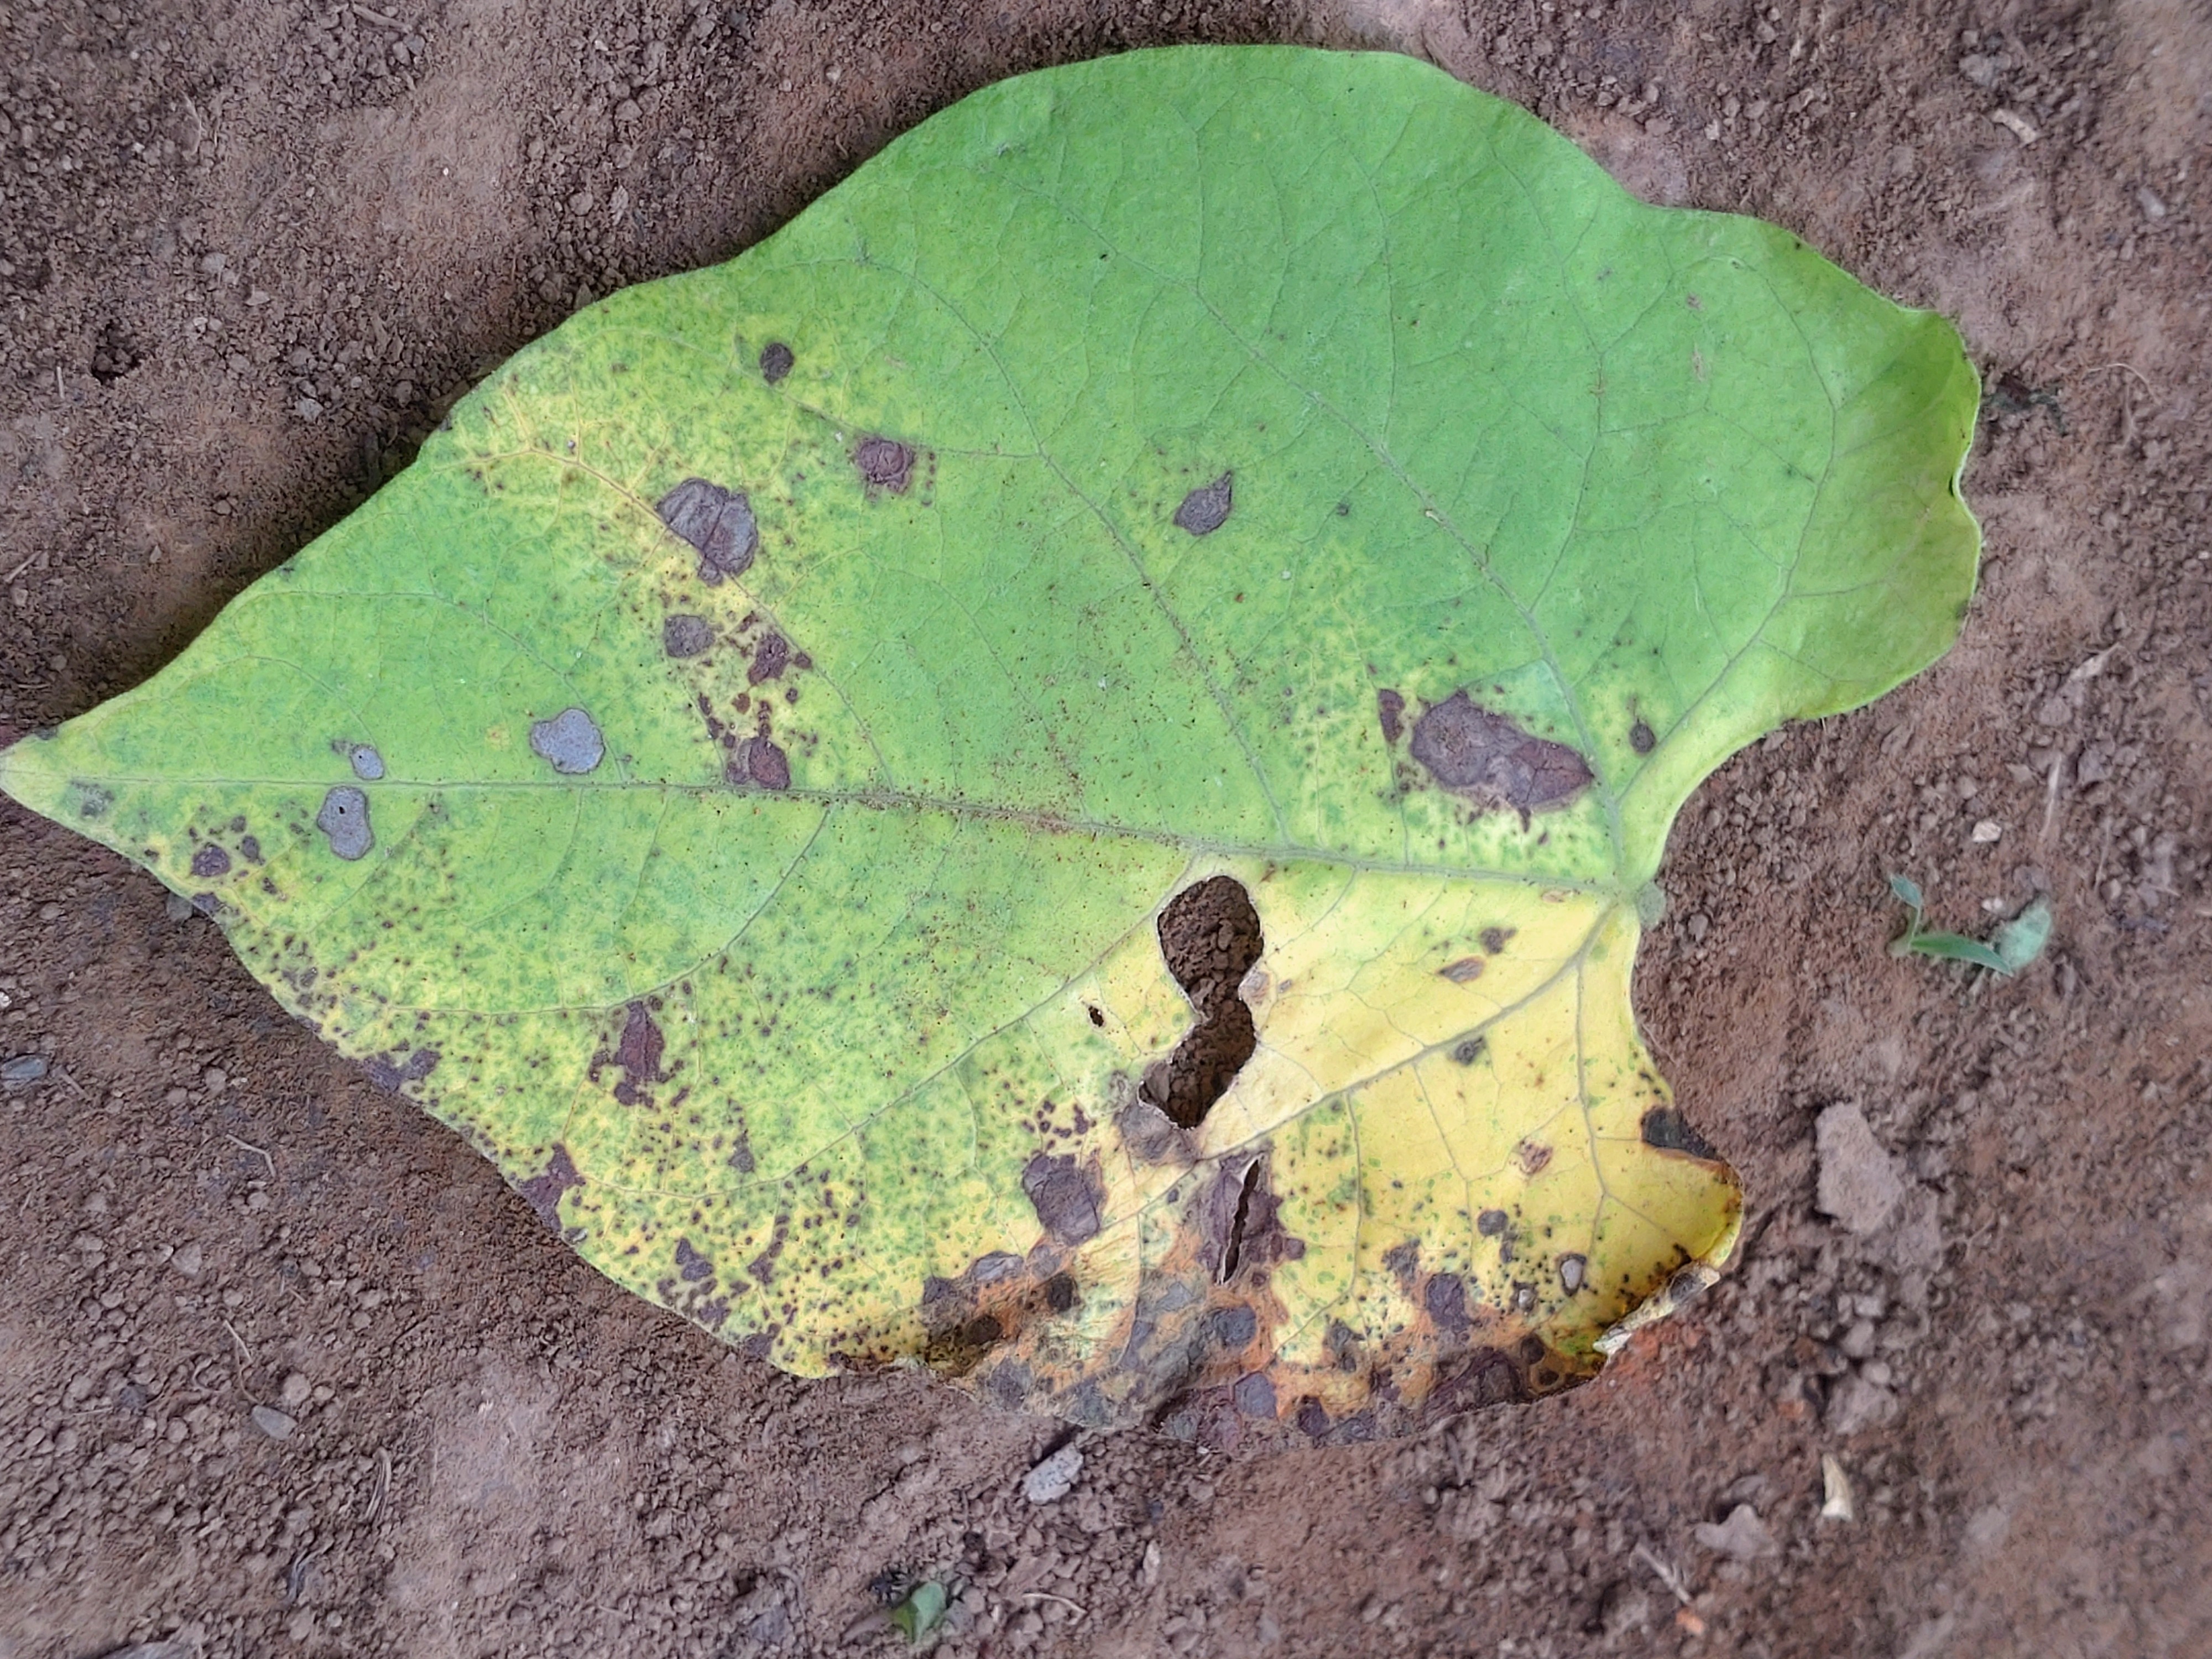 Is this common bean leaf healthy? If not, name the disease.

anthracnose
